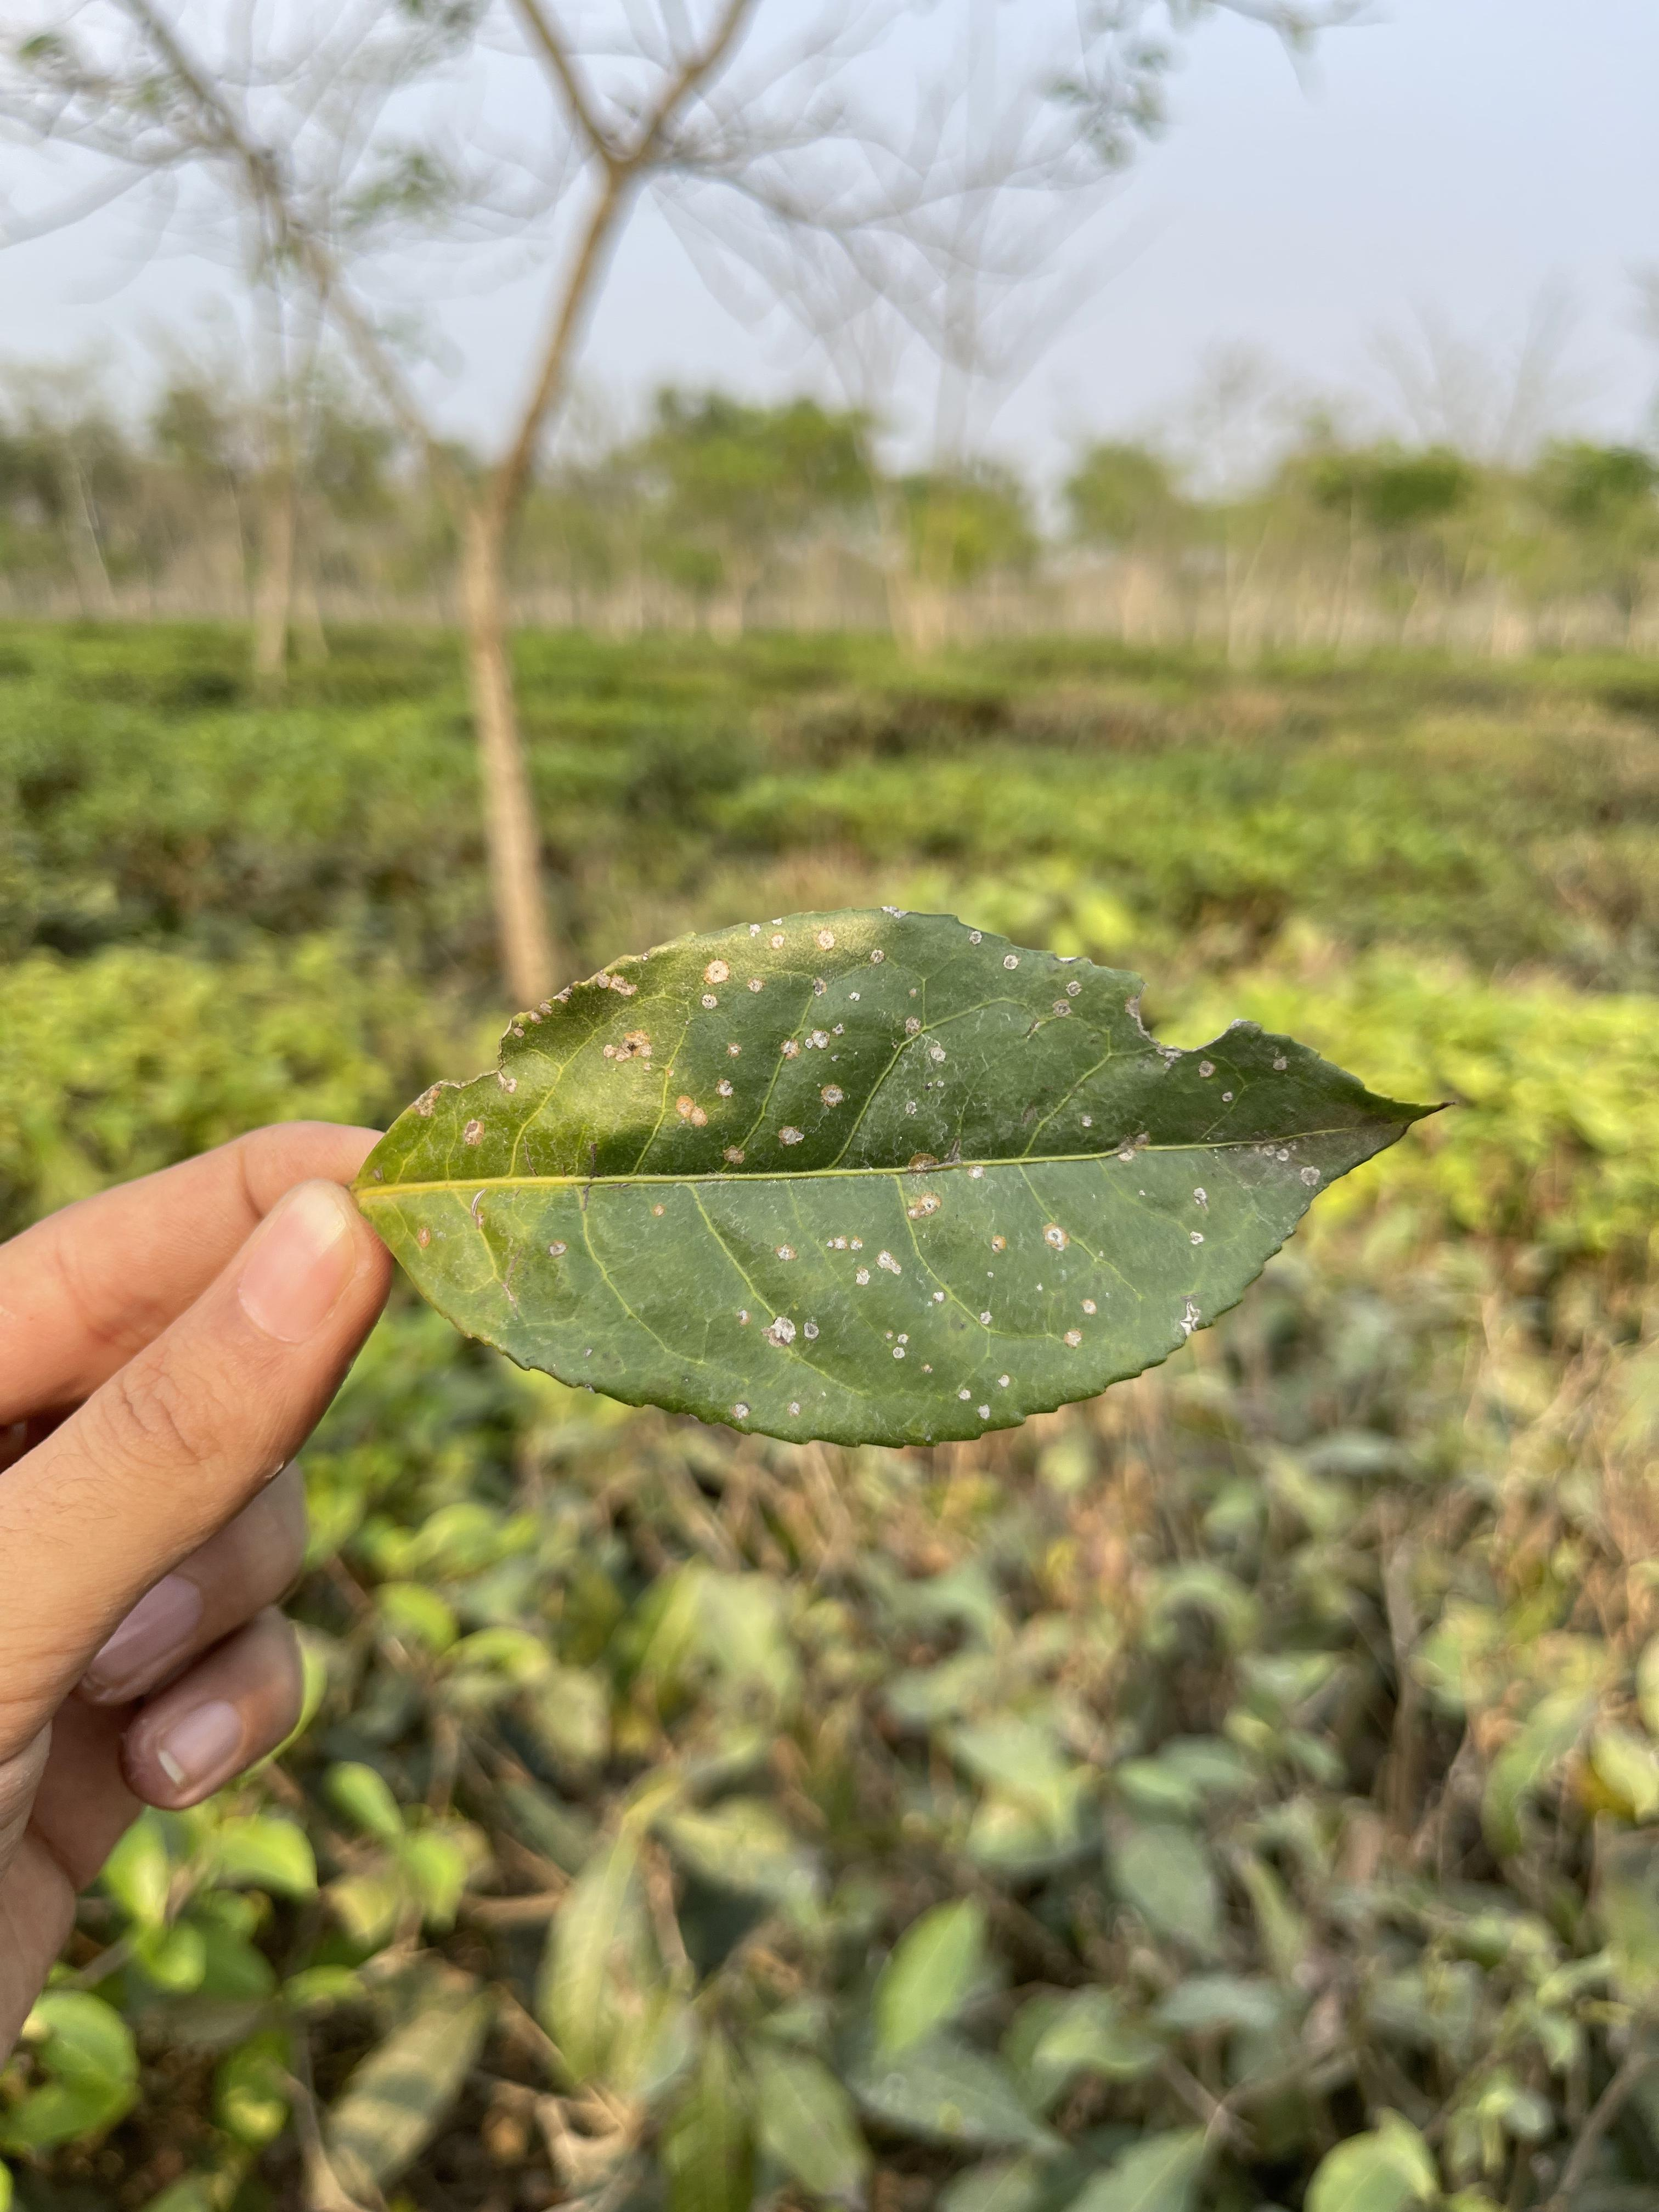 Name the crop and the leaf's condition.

tea, red rust
